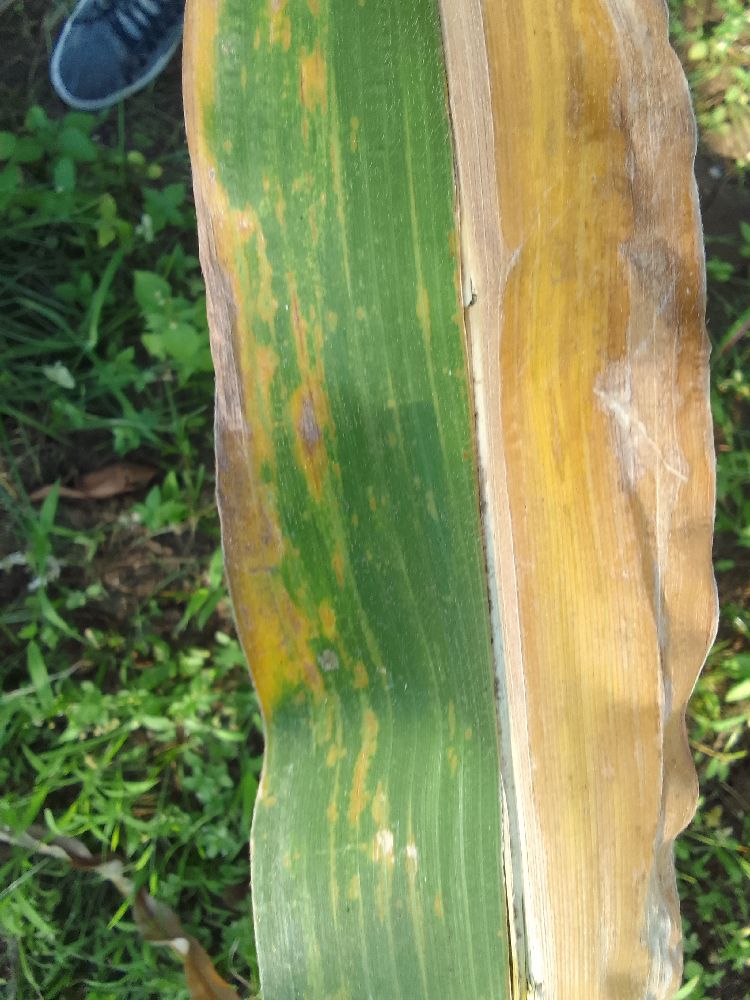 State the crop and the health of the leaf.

maize, maize lethal necrosis
